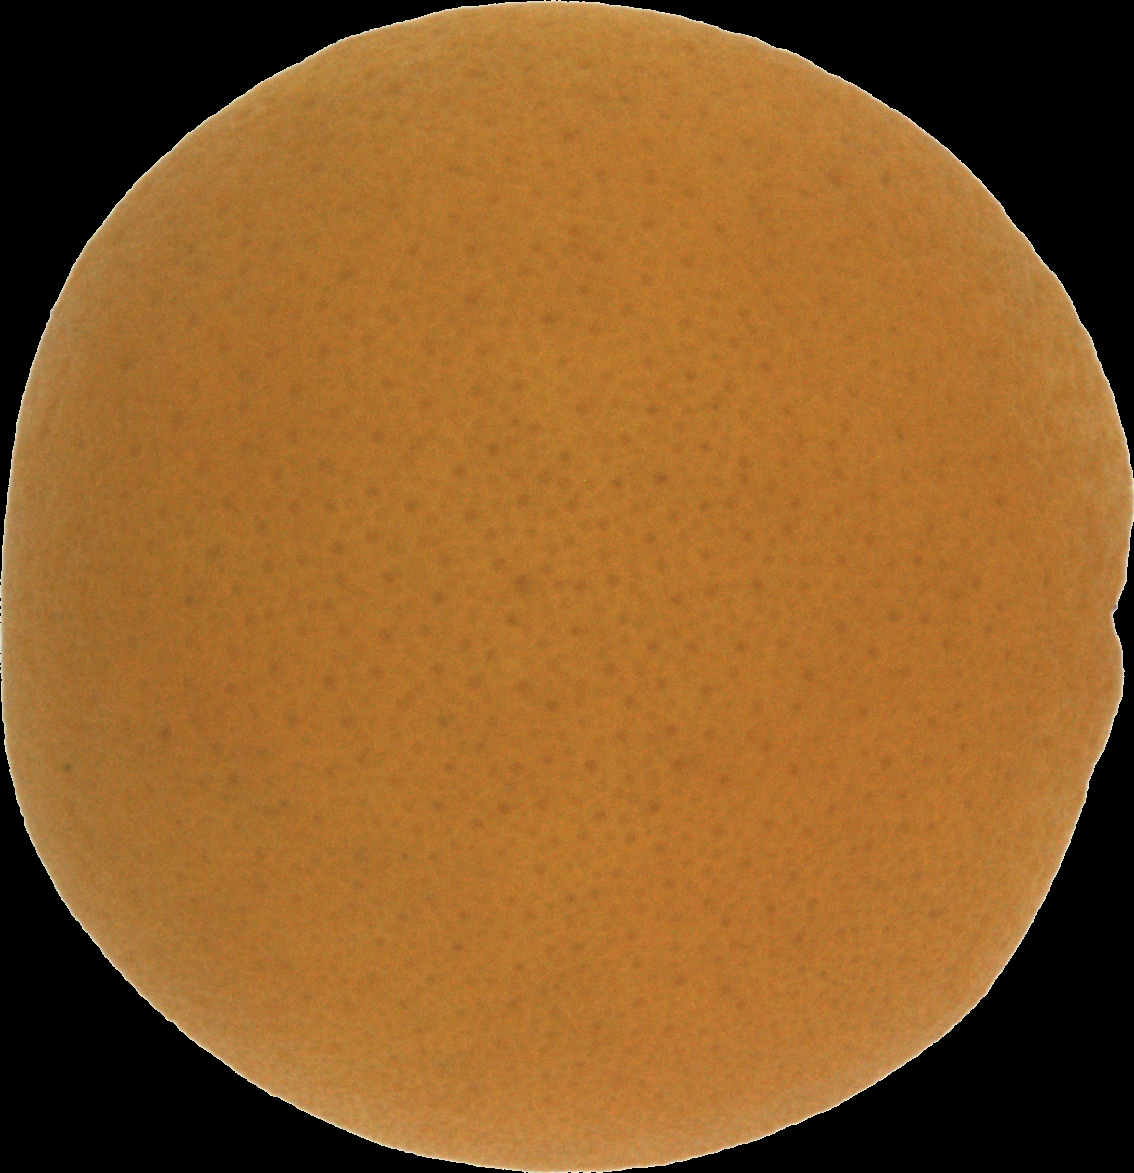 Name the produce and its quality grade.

orange, good
